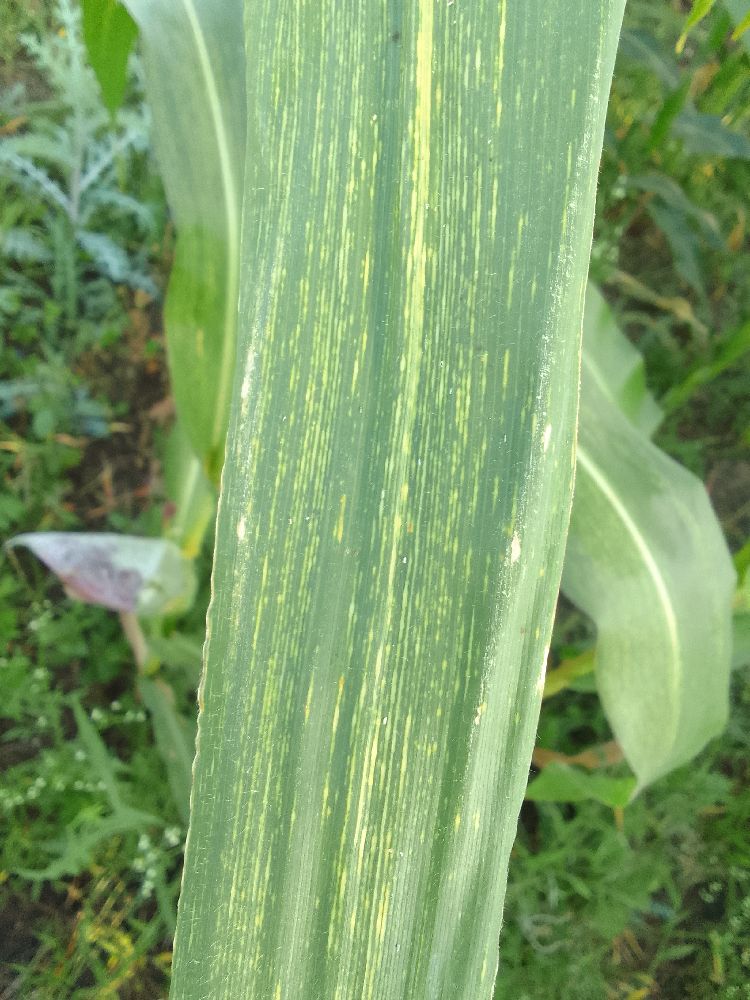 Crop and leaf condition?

maize, maize streak virus
